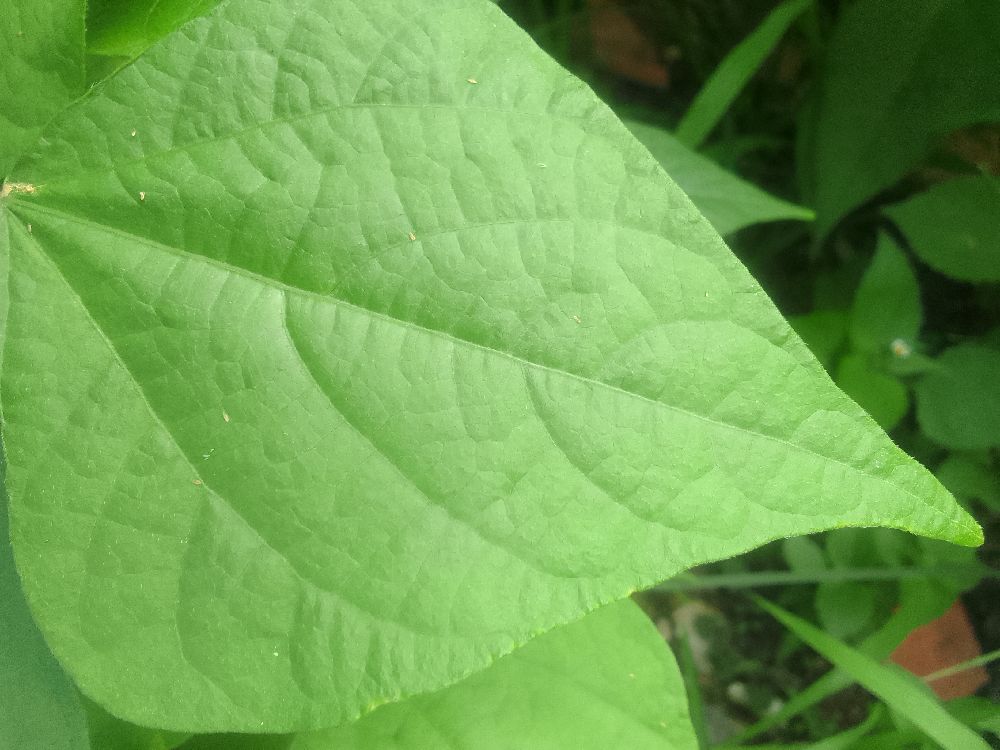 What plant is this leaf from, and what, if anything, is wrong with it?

common bean, healthy
